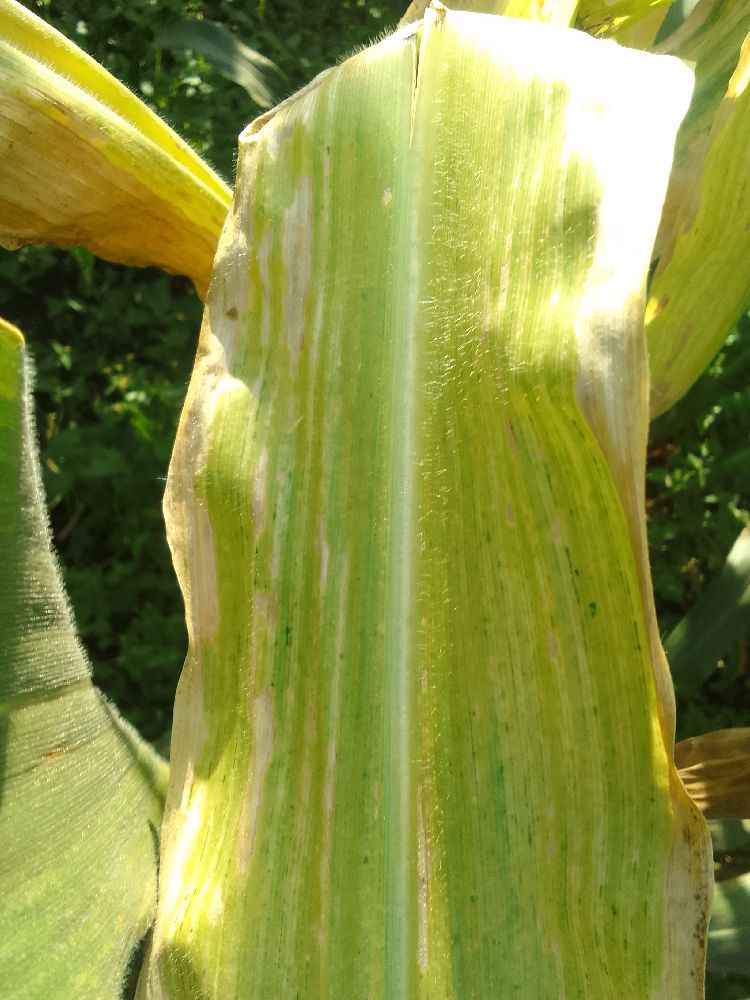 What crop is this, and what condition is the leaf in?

maize, maize lethal necrosis
